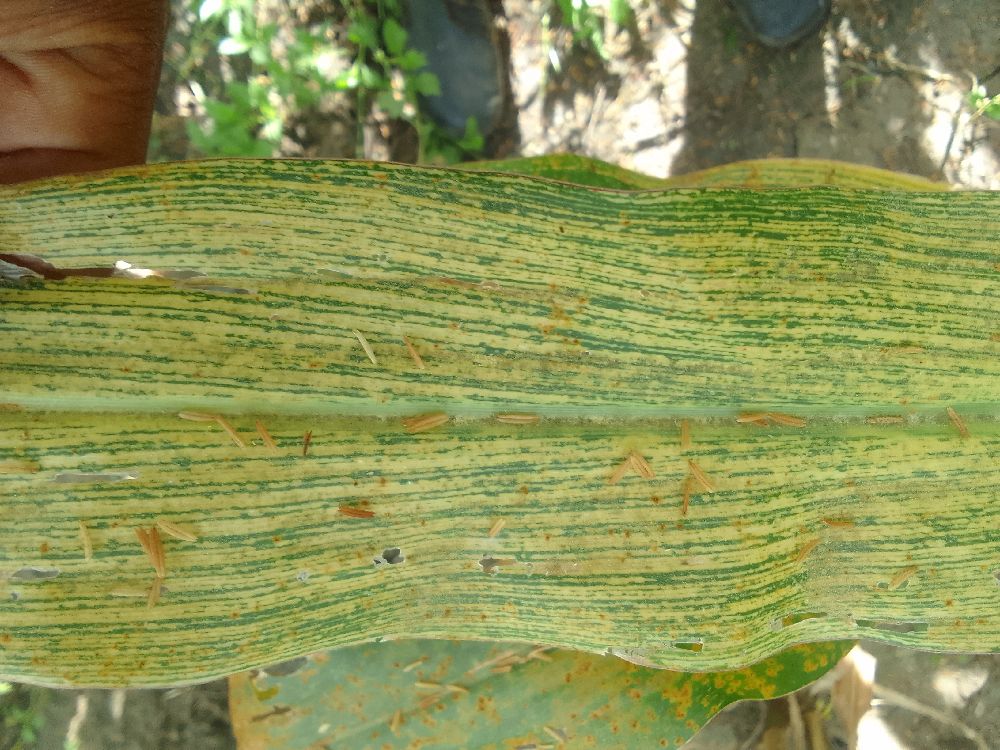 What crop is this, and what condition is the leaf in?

maize, maize streak virus
